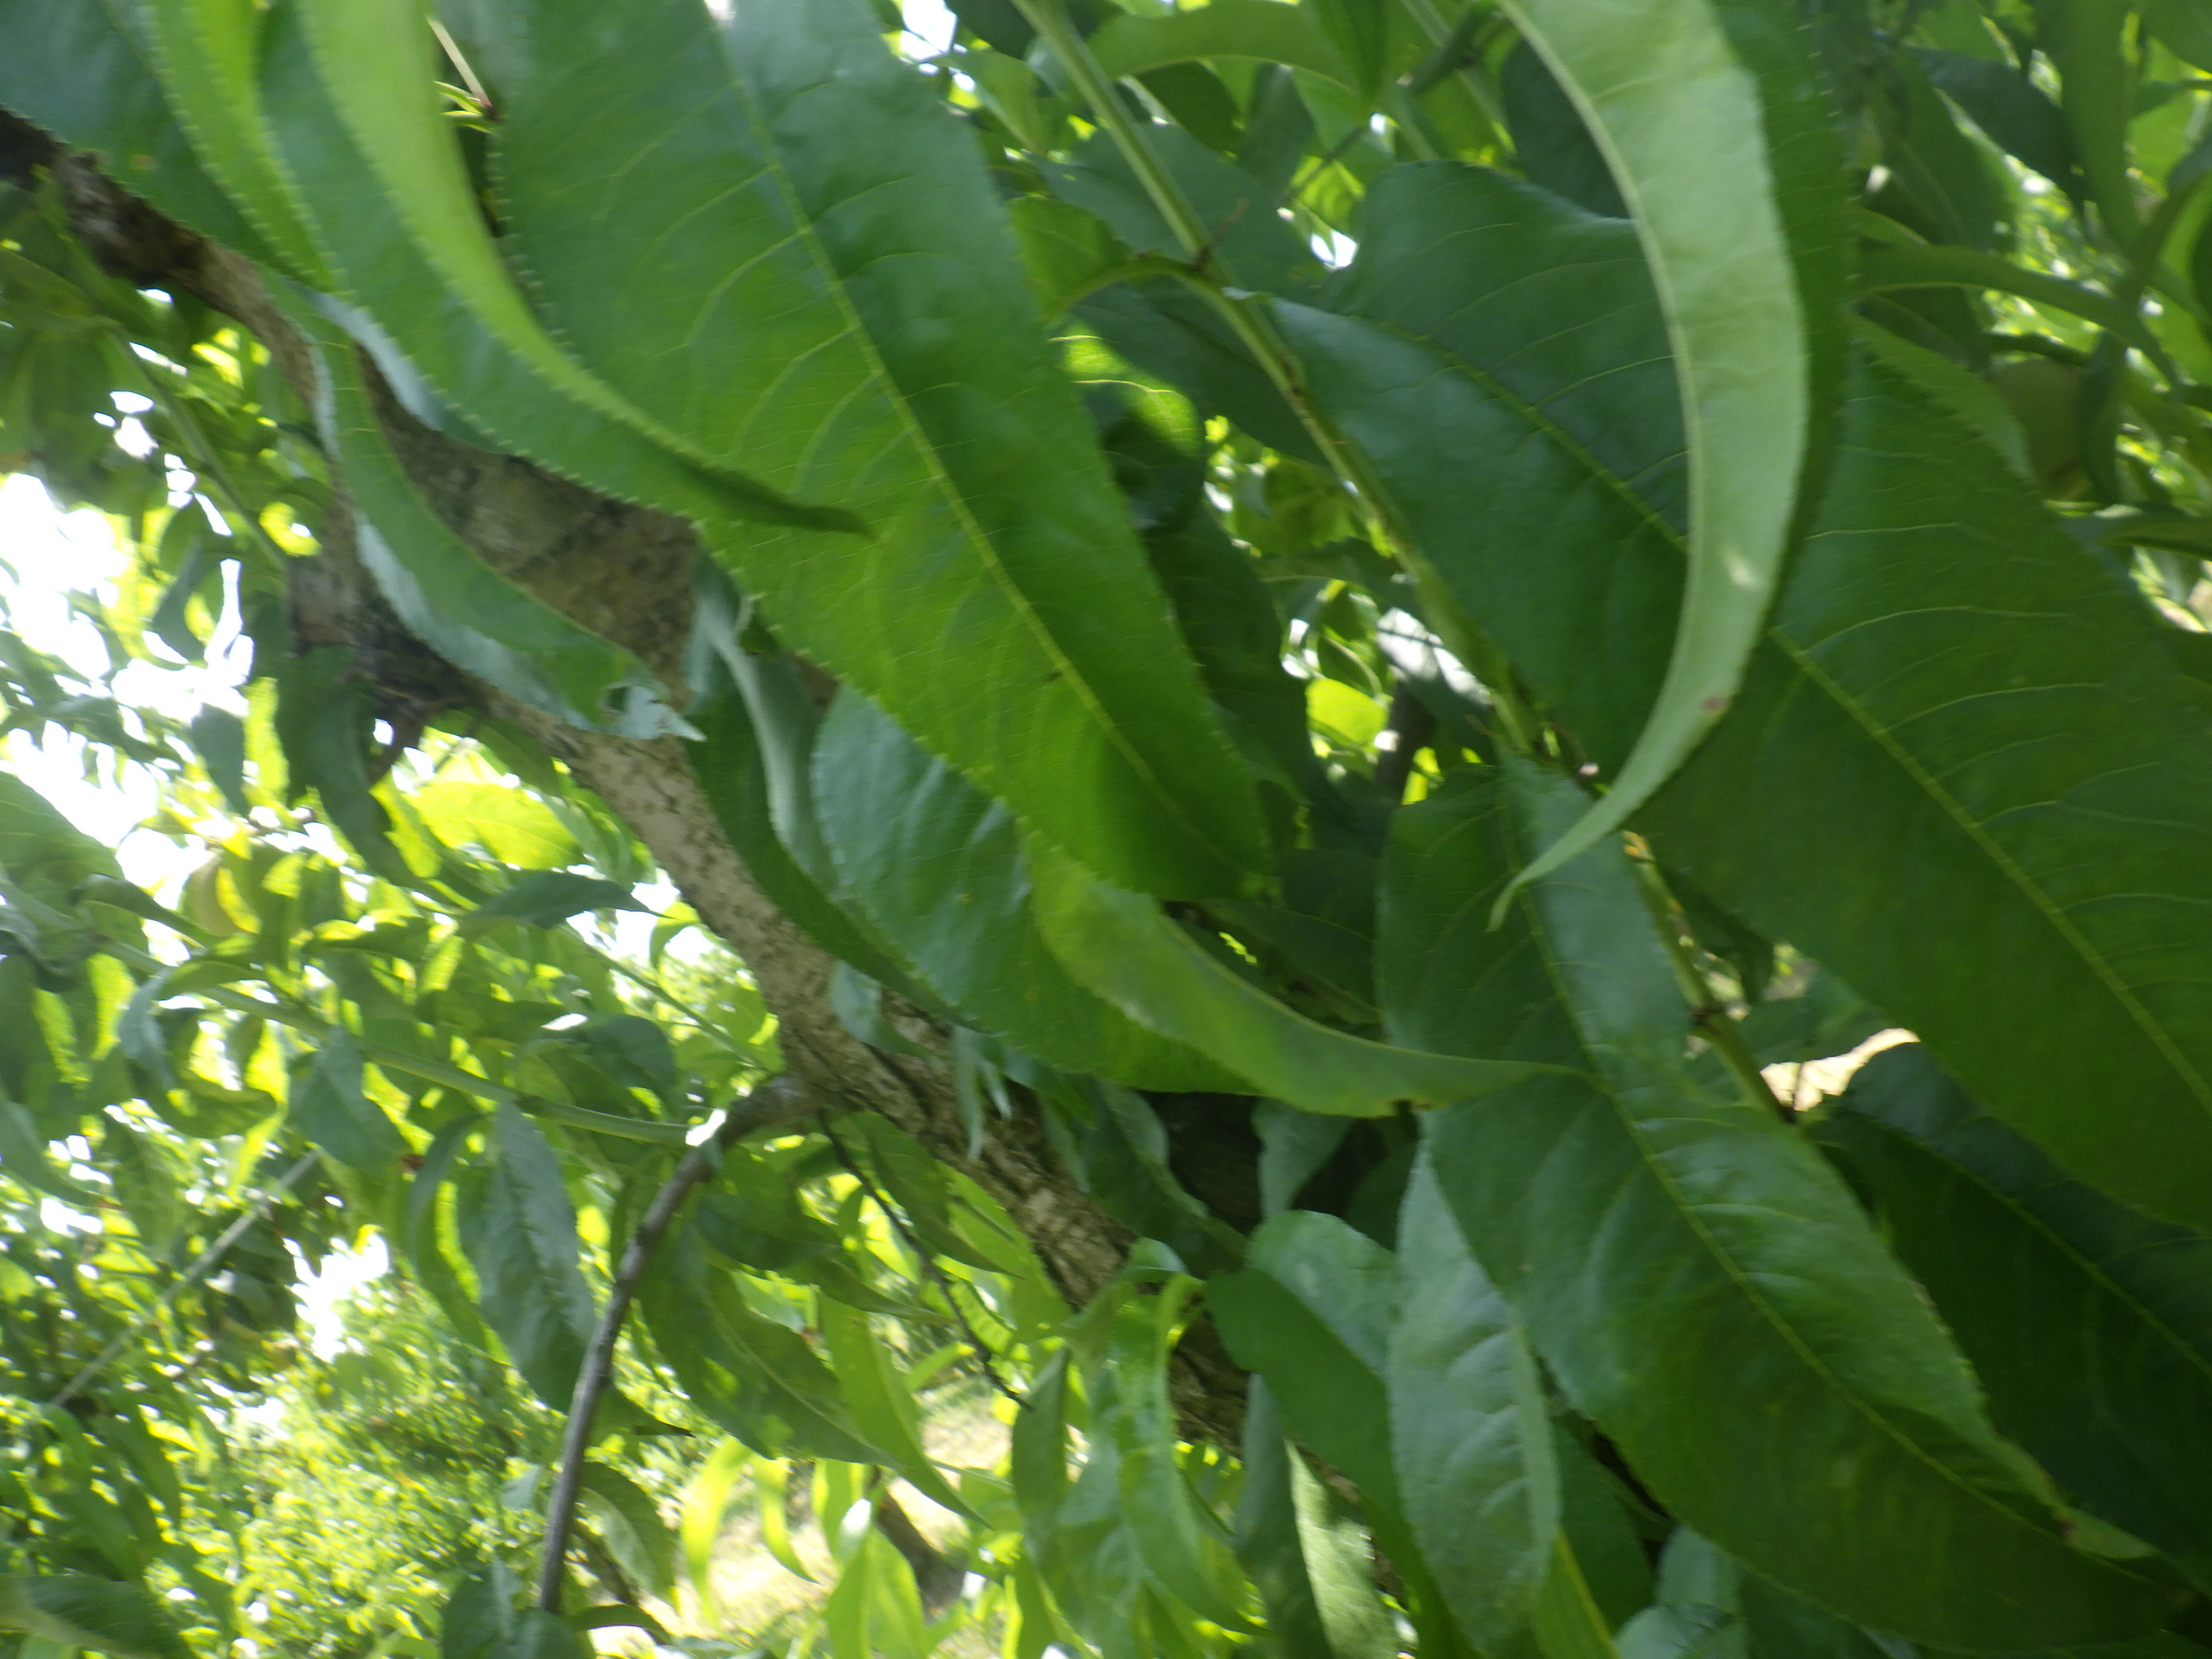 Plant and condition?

peach, shot hole disease
